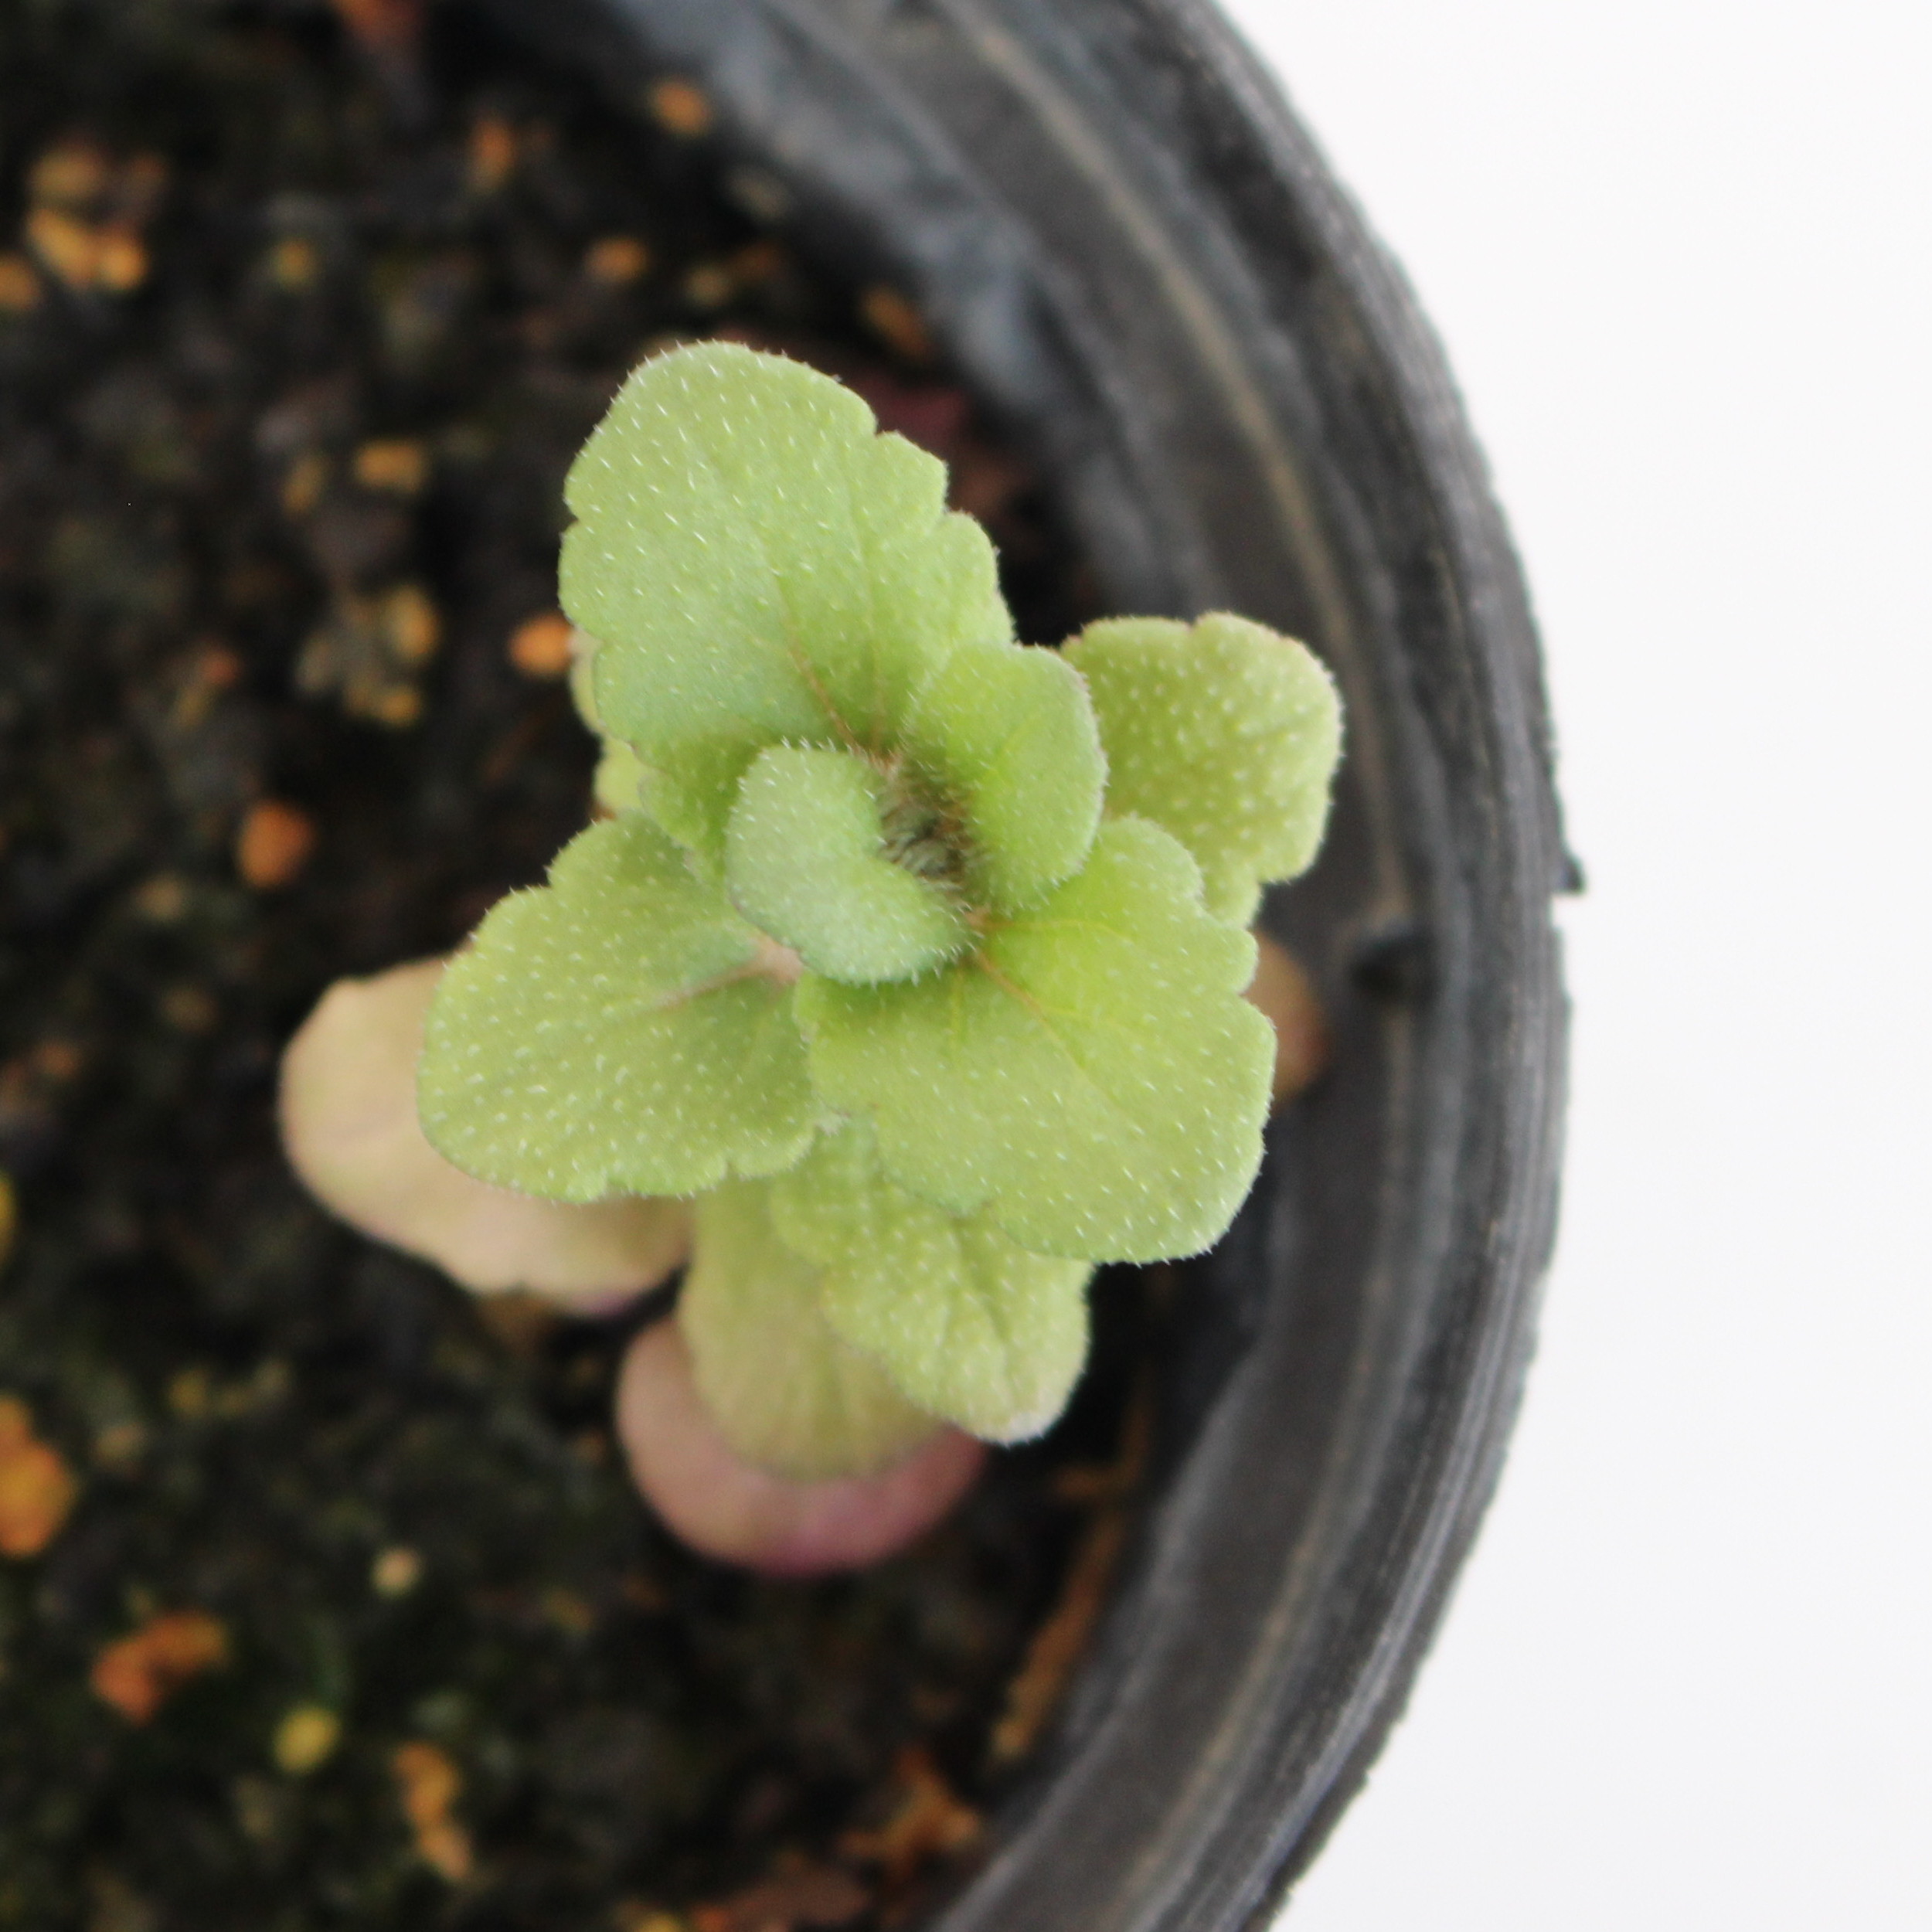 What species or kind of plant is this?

Veronica persica
